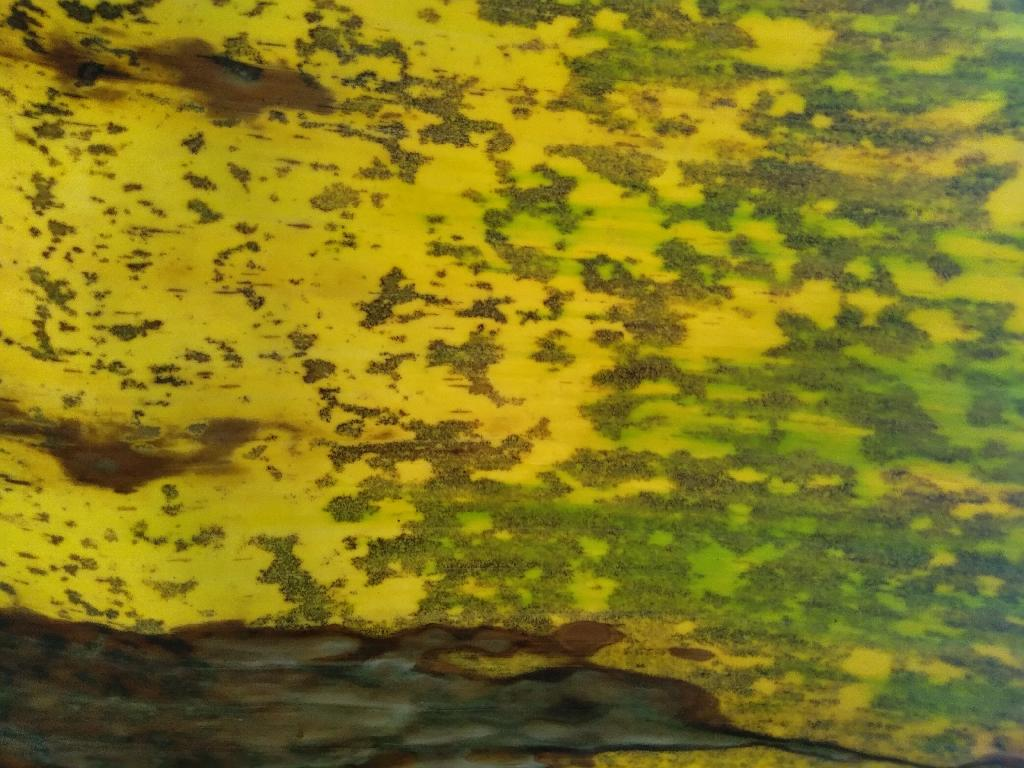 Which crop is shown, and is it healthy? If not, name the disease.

banana, black sigatoka
